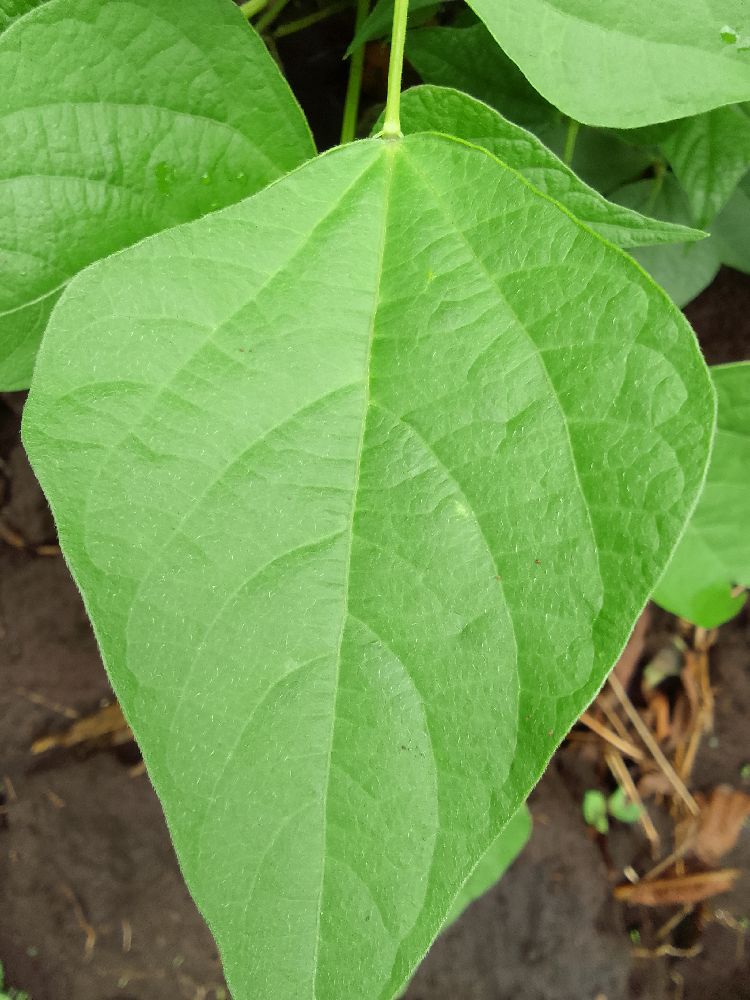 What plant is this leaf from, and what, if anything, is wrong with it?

common bean, healthy
